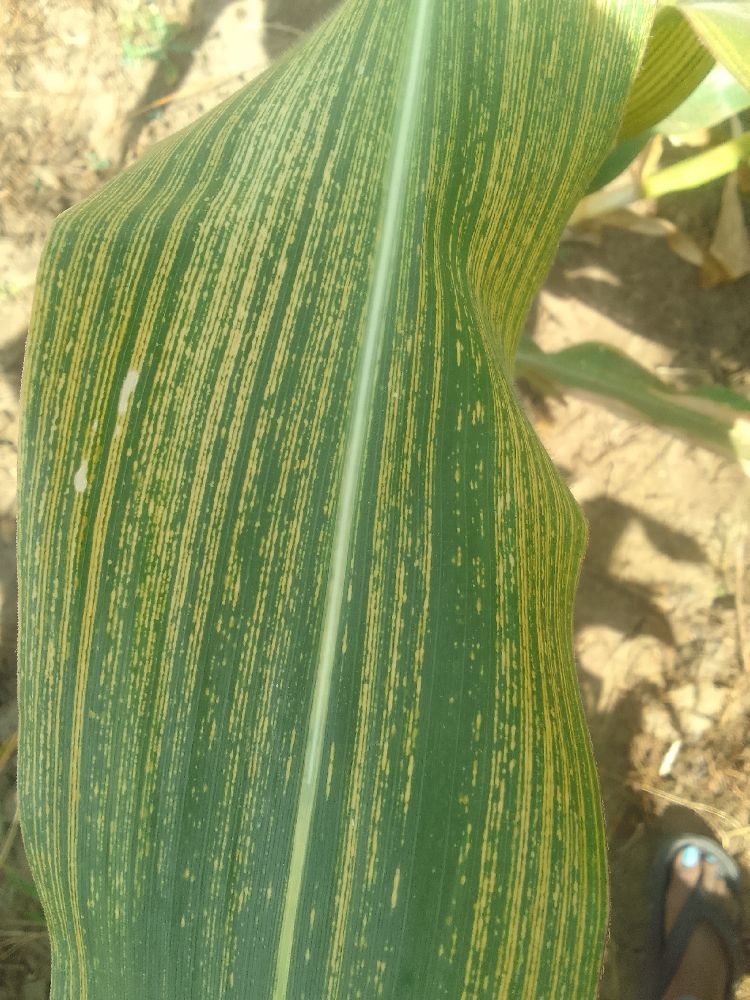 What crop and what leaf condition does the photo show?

maize, maize streak virus
